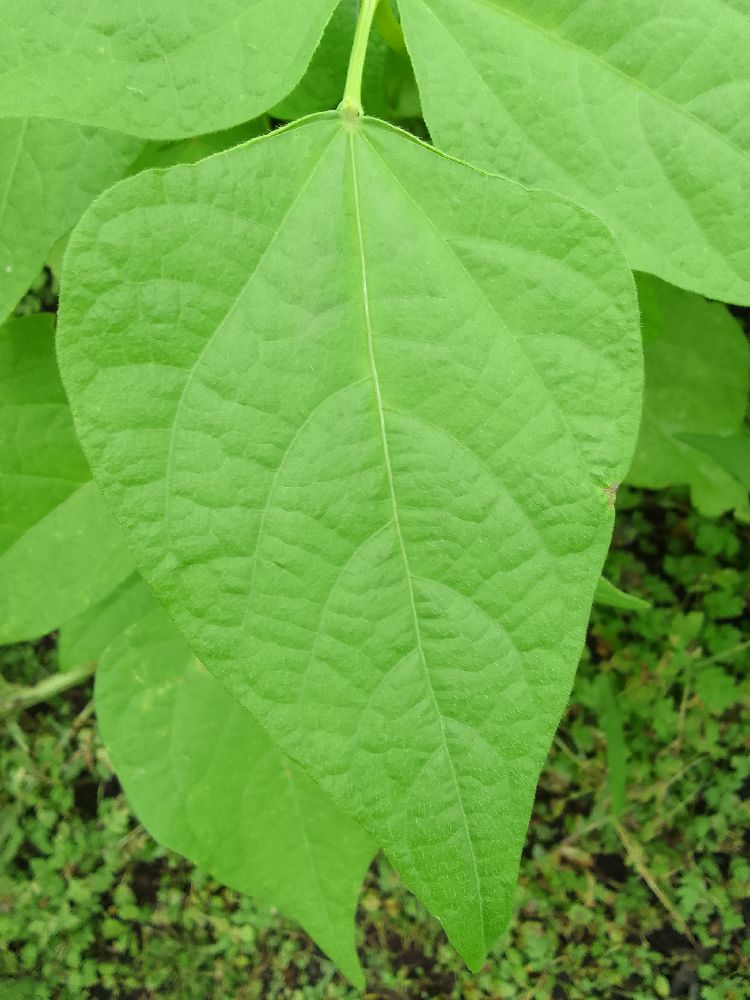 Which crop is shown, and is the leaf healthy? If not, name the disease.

common bean, healthy
